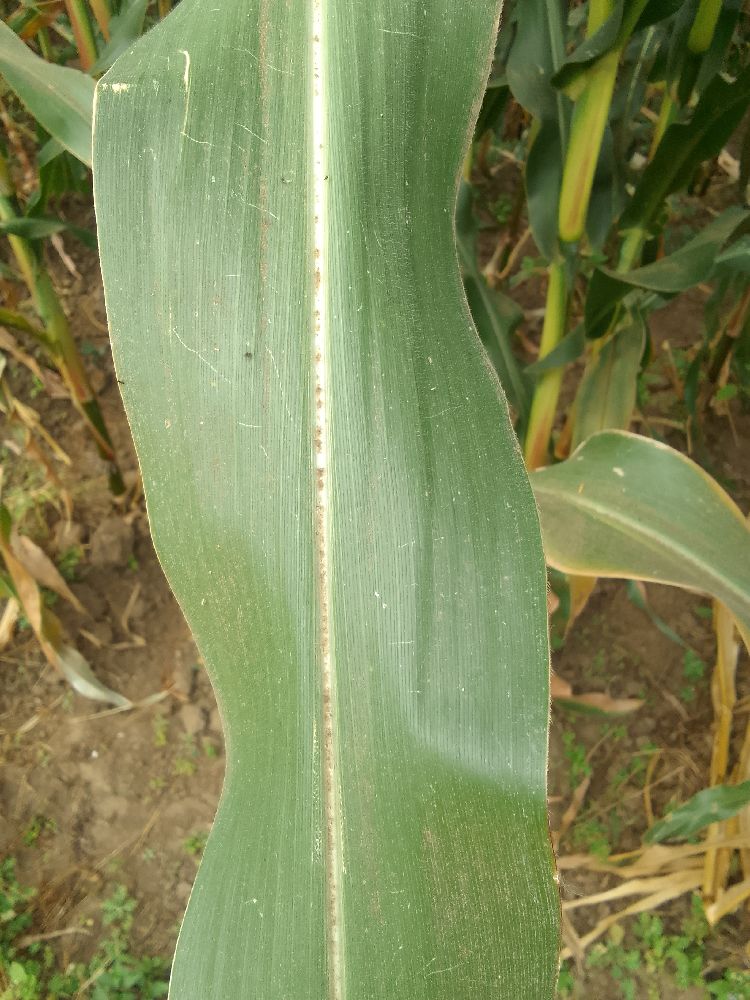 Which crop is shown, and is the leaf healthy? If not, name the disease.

maize, healthy
